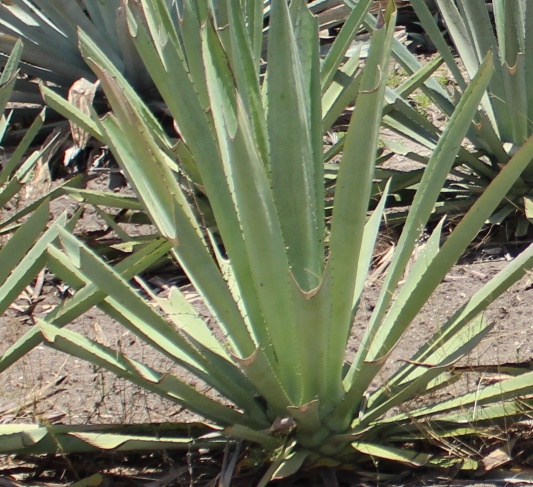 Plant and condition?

agave, yellow
